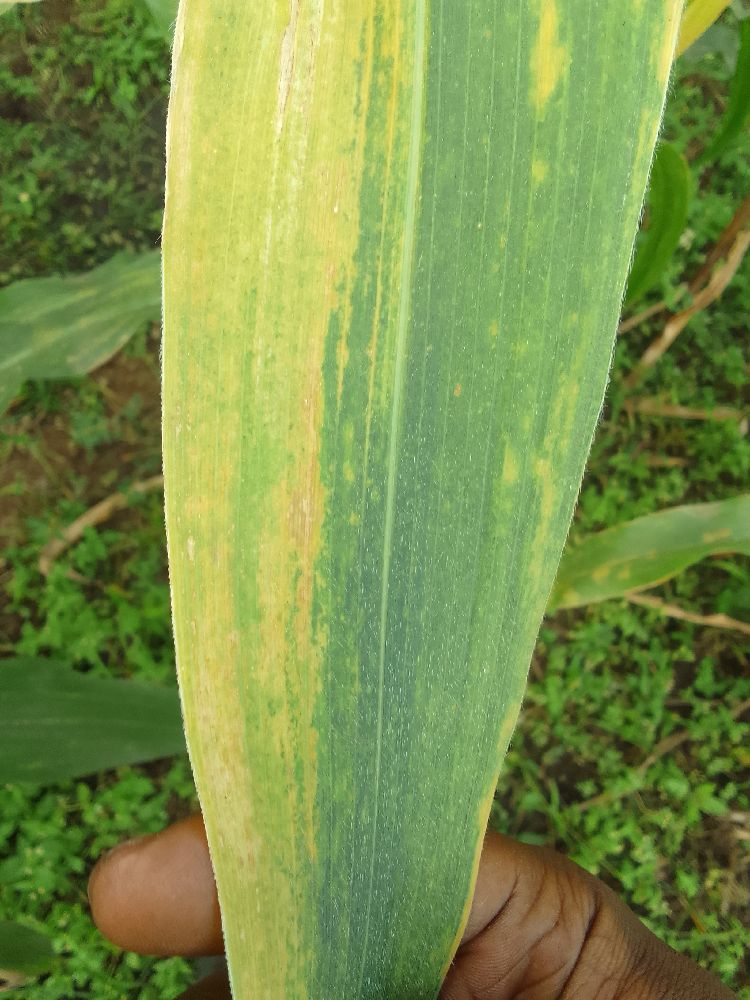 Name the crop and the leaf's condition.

maize, maize lethal necrosis
